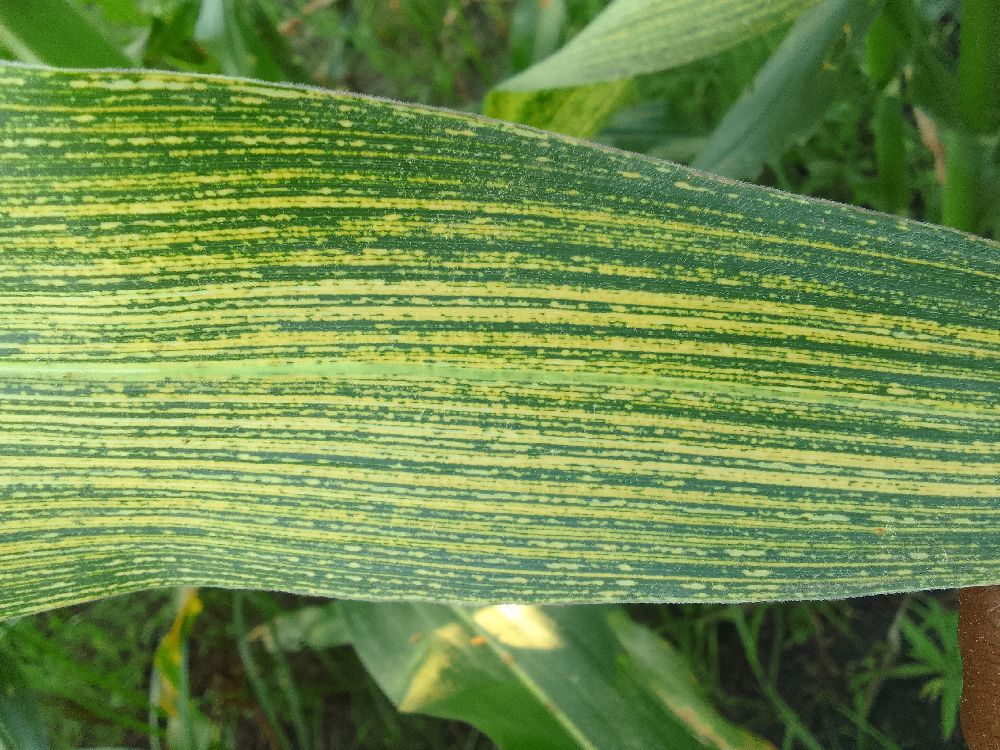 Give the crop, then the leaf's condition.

maize, maize streak virus
